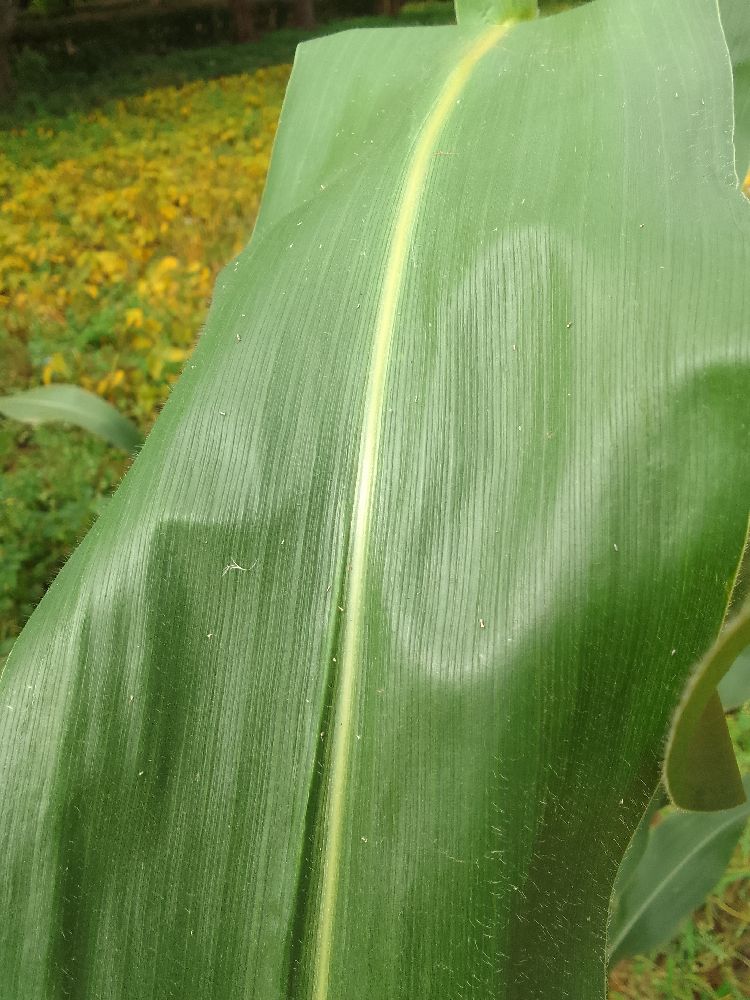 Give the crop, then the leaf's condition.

maize, healthy
